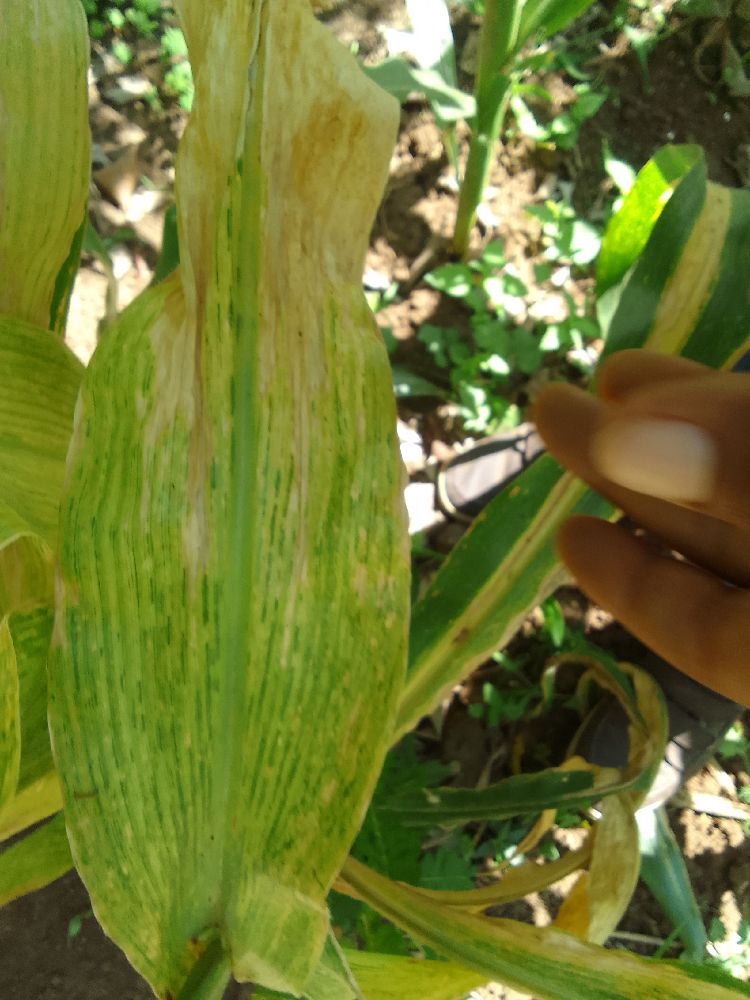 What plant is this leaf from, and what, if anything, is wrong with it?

maize, maize lethal necrosis
